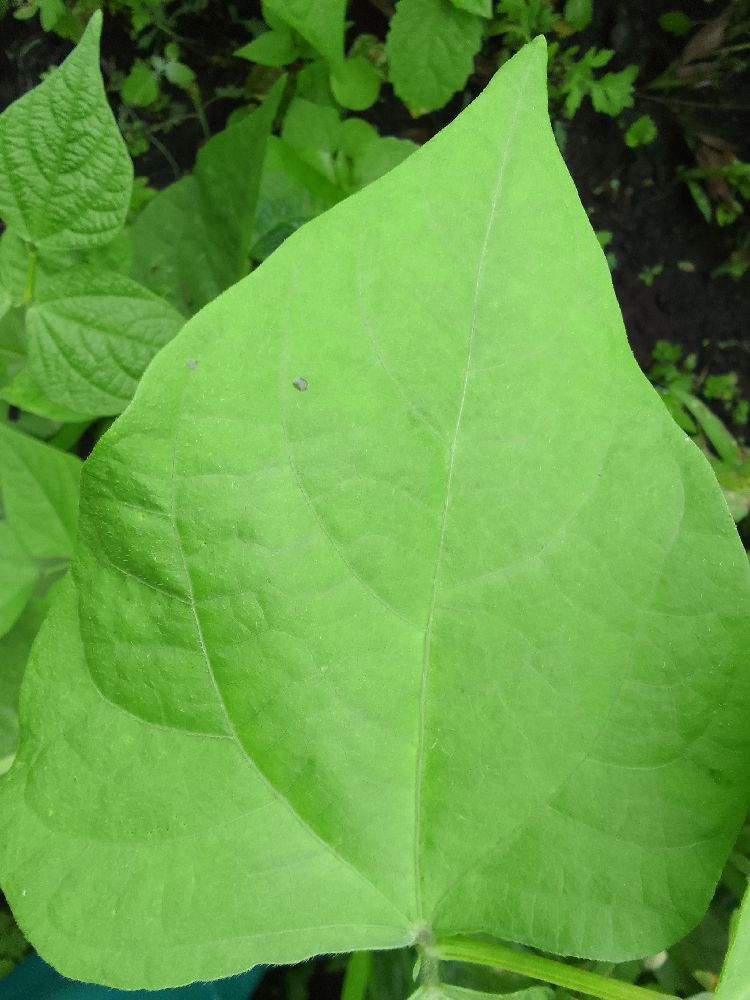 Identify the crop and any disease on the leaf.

common bean, healthy
